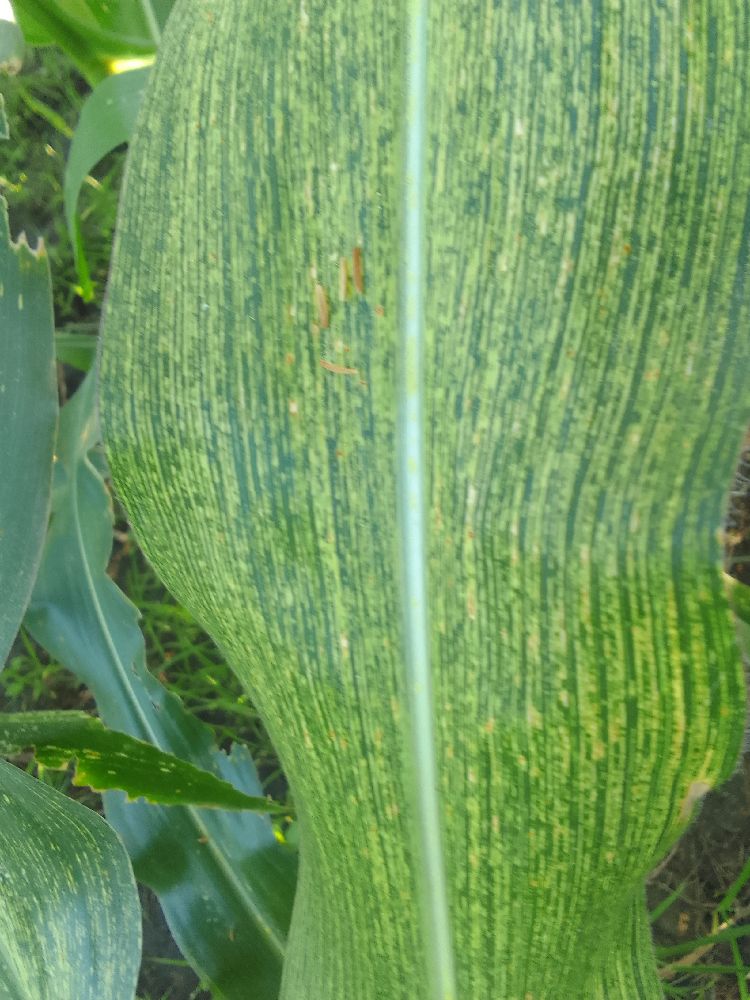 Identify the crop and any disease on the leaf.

maize, maize streak virus
